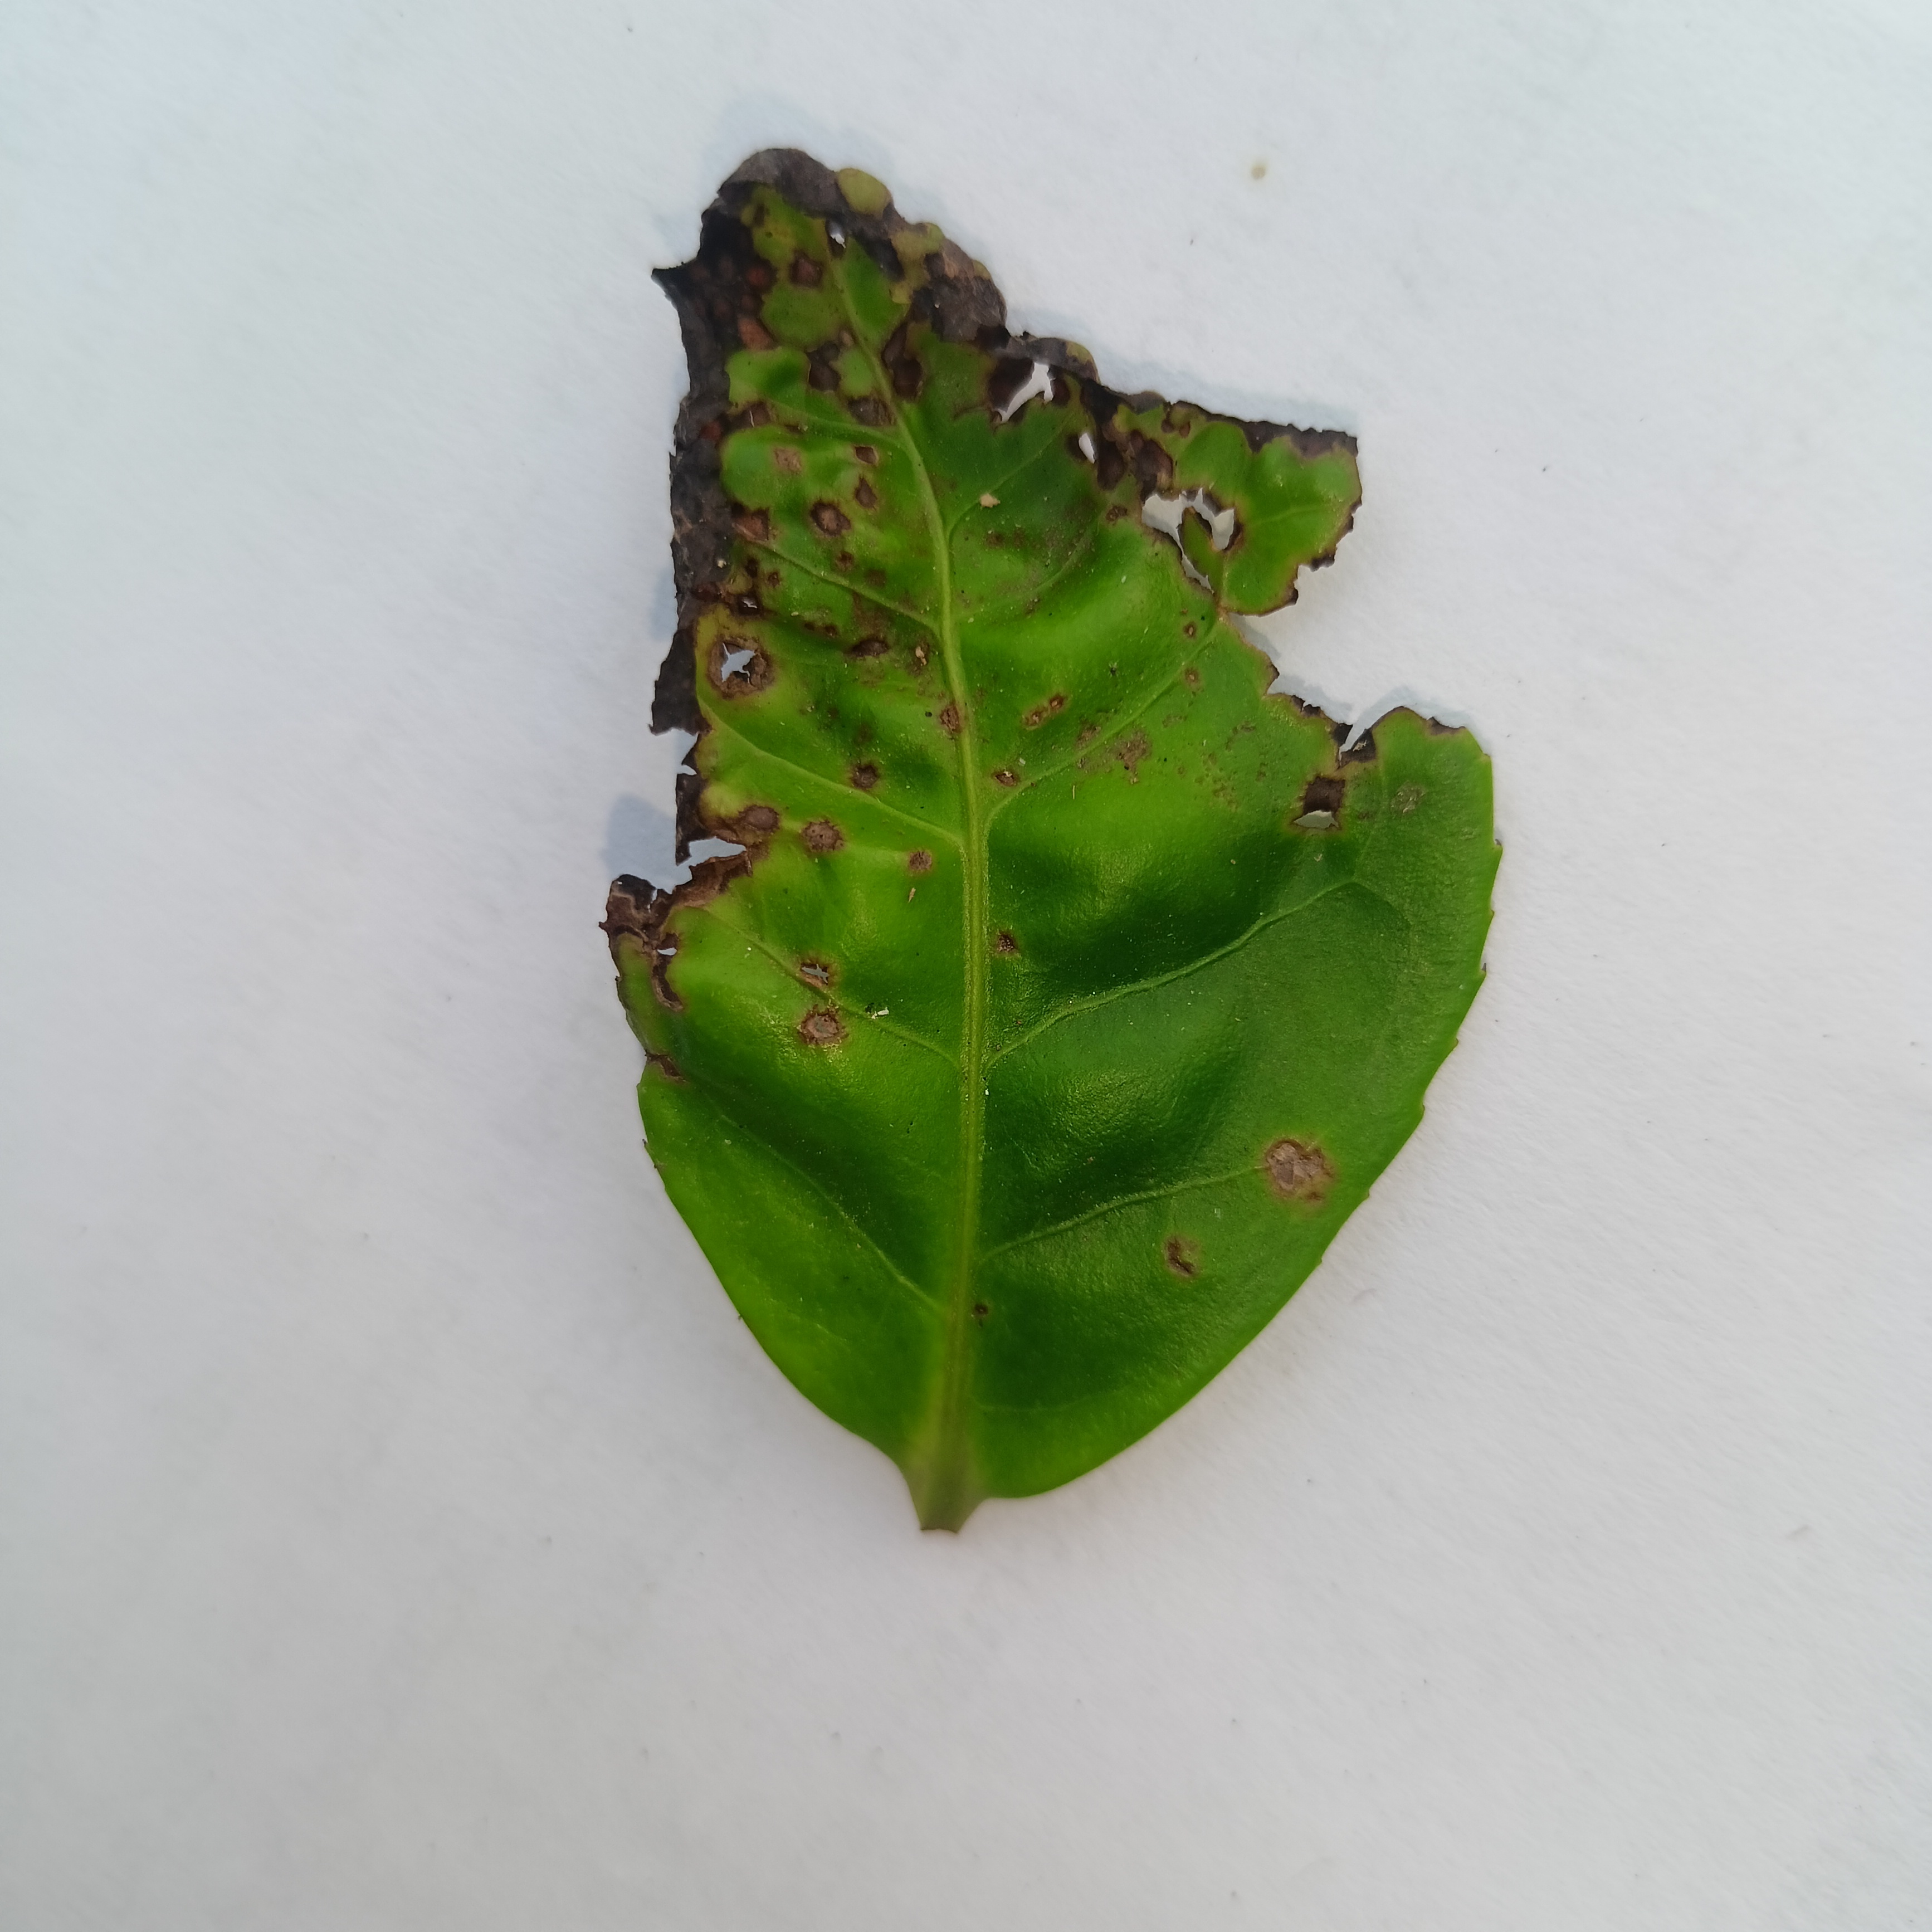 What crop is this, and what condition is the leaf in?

tea, helopeltis
